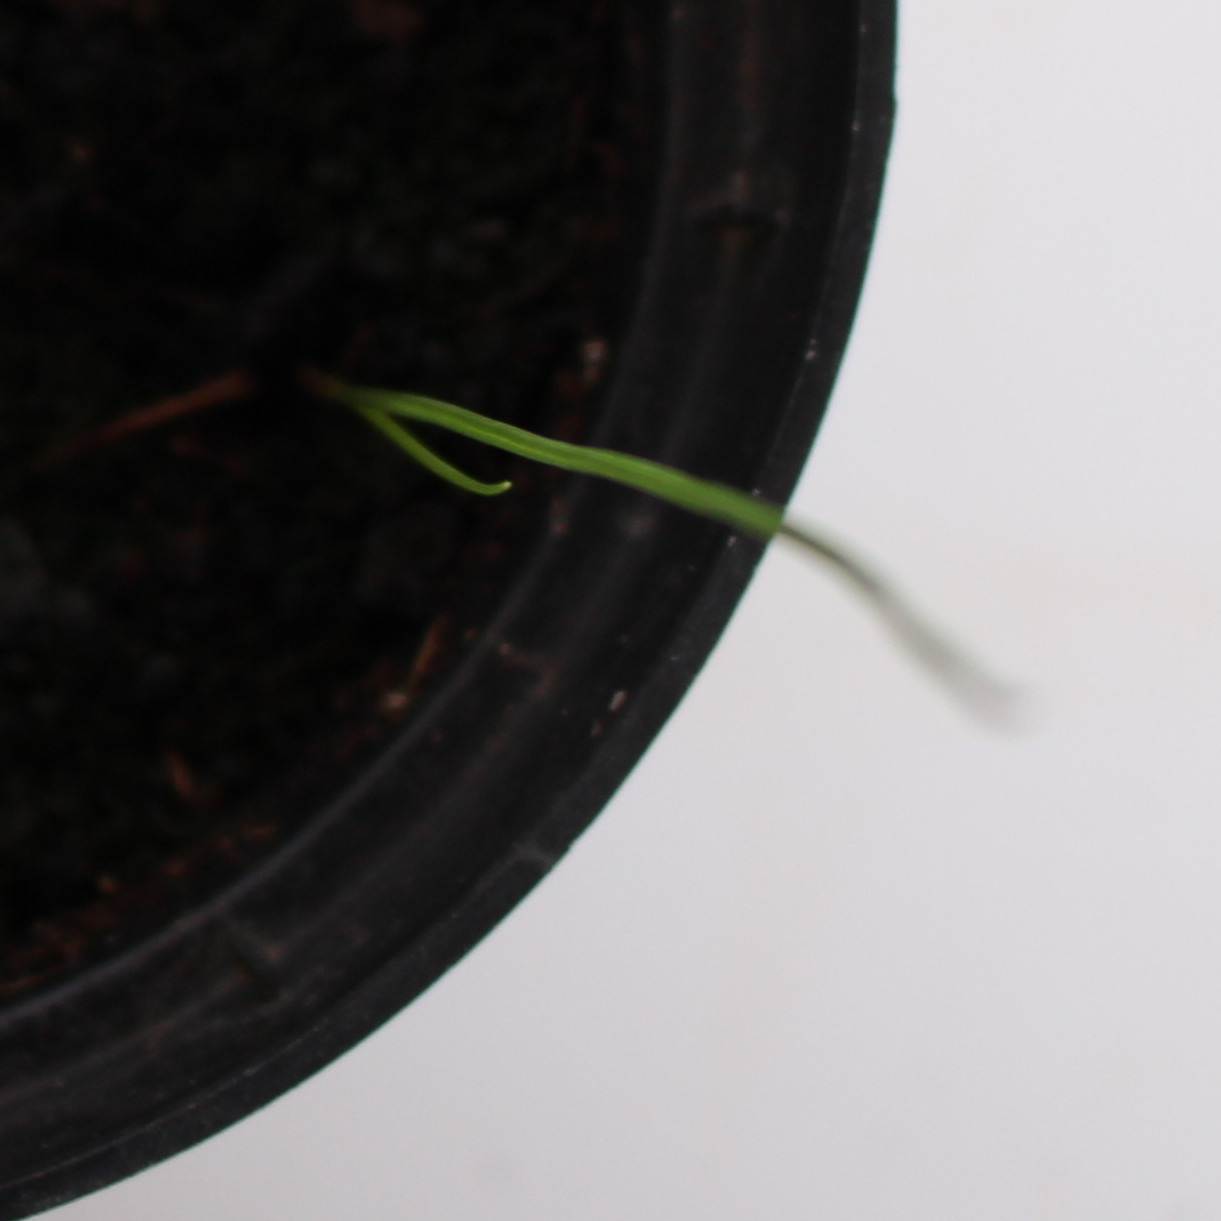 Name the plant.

Lolium multiflorum
